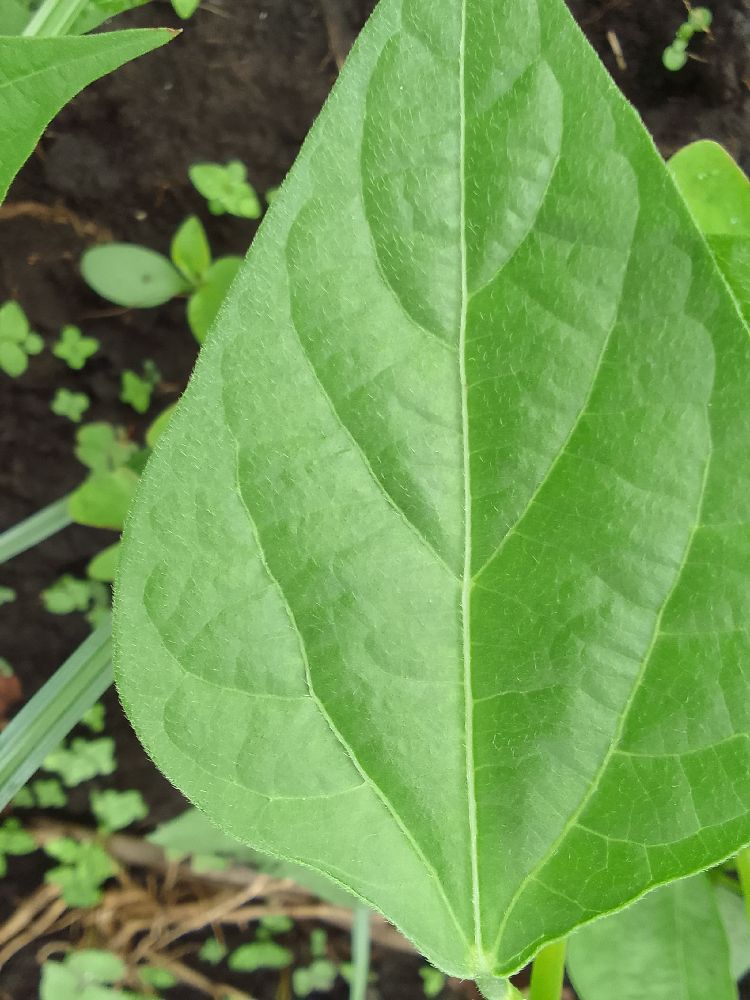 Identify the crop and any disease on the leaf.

common bean, healthy
